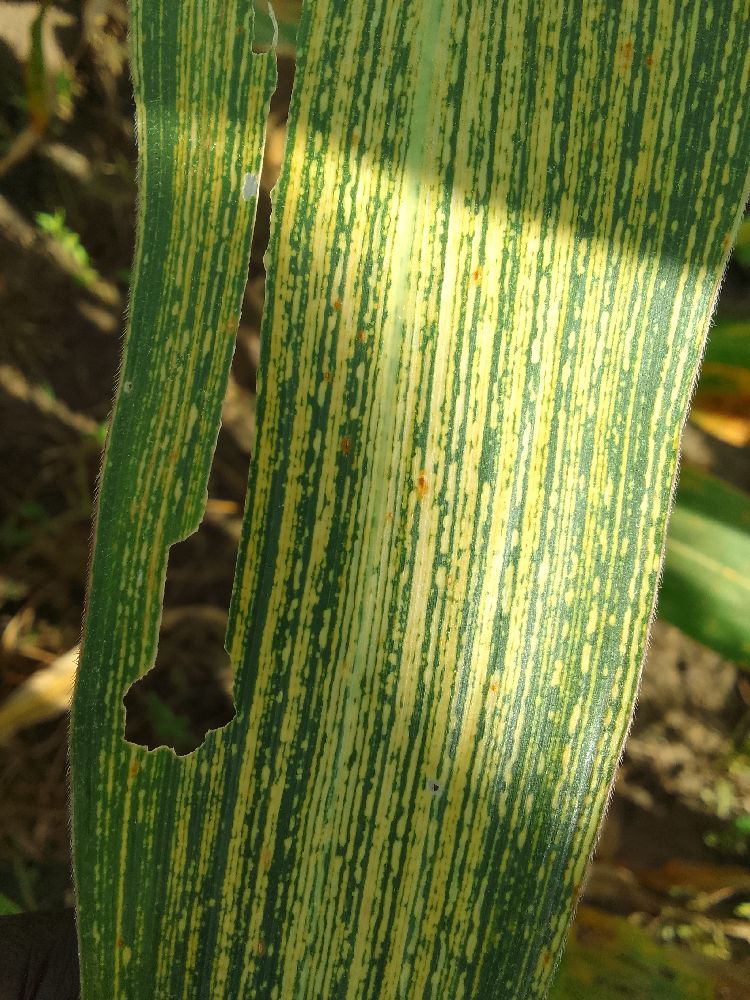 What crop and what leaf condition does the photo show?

maize, maize streak virus
